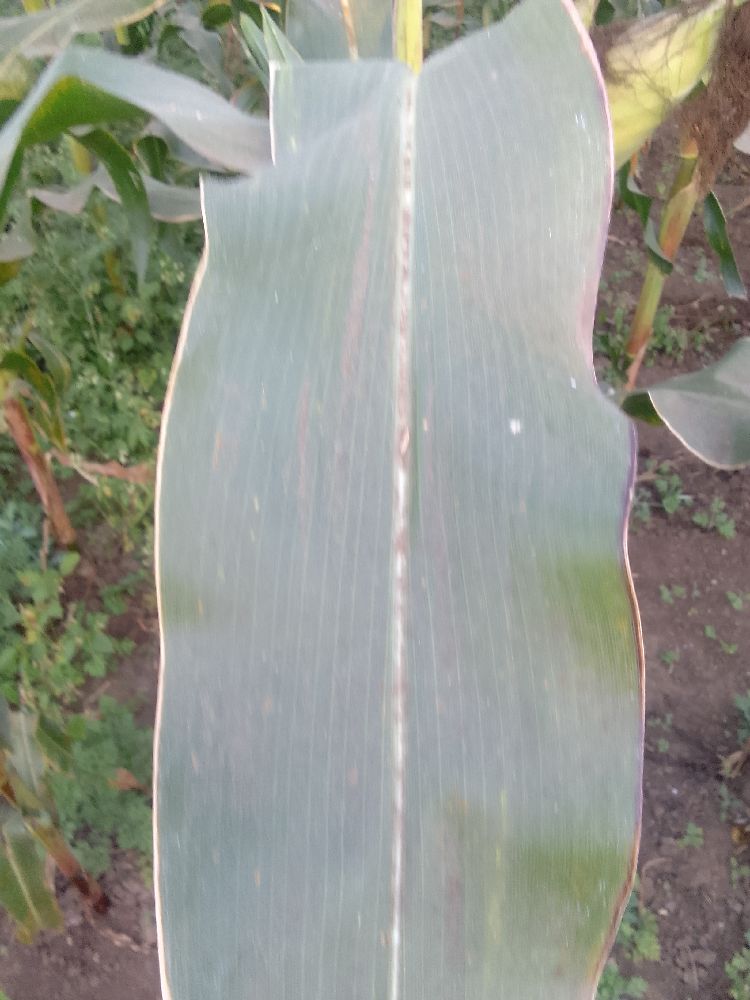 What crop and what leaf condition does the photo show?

maize, healthy
